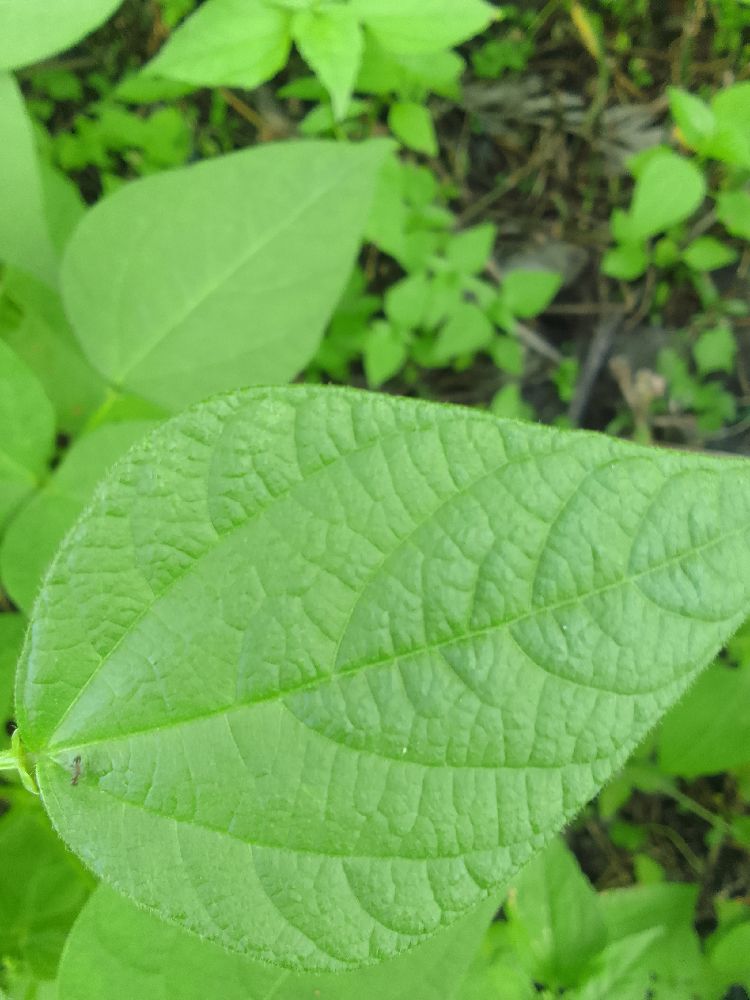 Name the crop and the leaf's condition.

common bean, healthy
